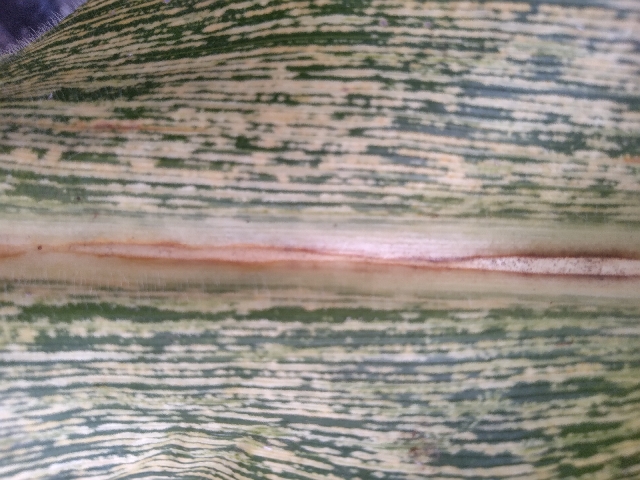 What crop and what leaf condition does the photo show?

maize, maize streak virus
